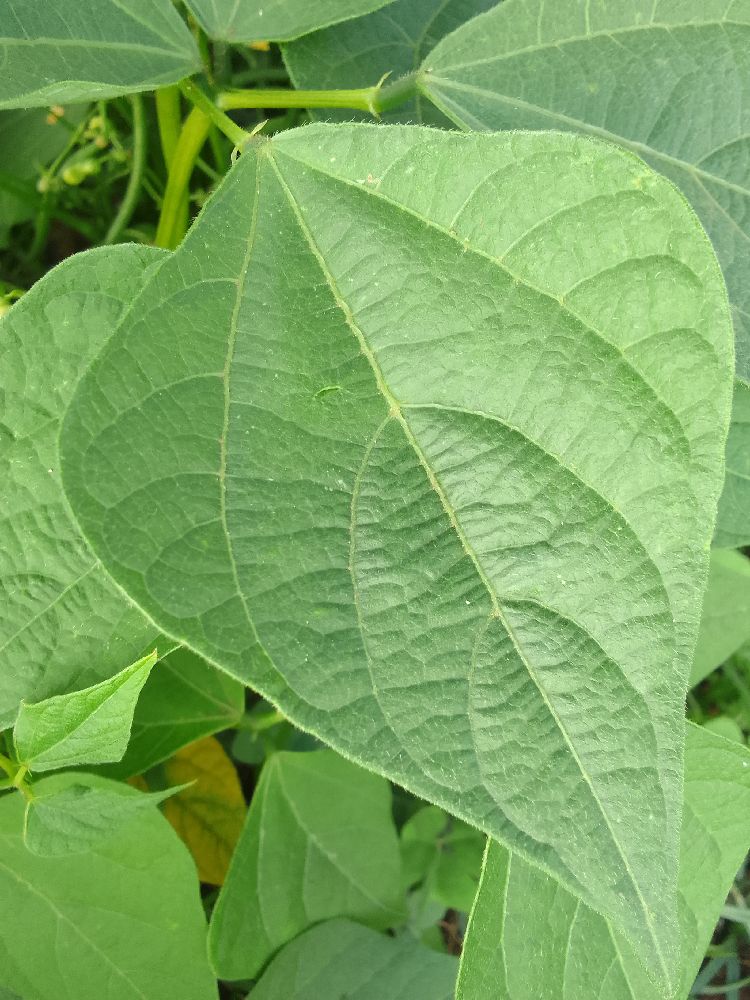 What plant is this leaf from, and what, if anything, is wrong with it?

common bean, healthy
